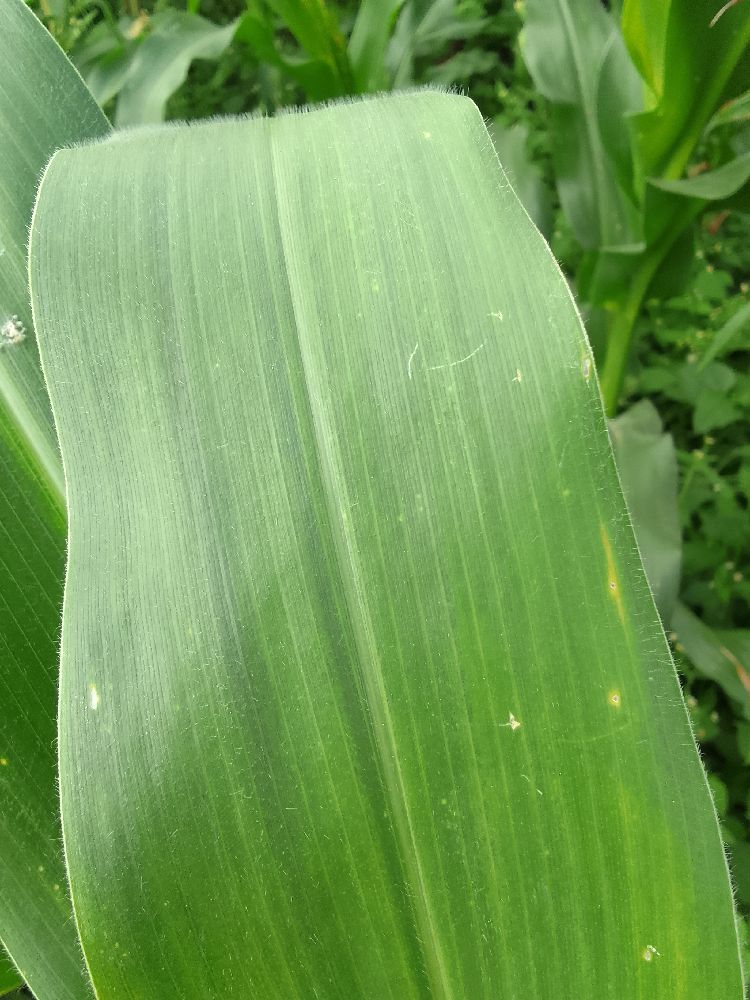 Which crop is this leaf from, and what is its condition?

maize, healthy
